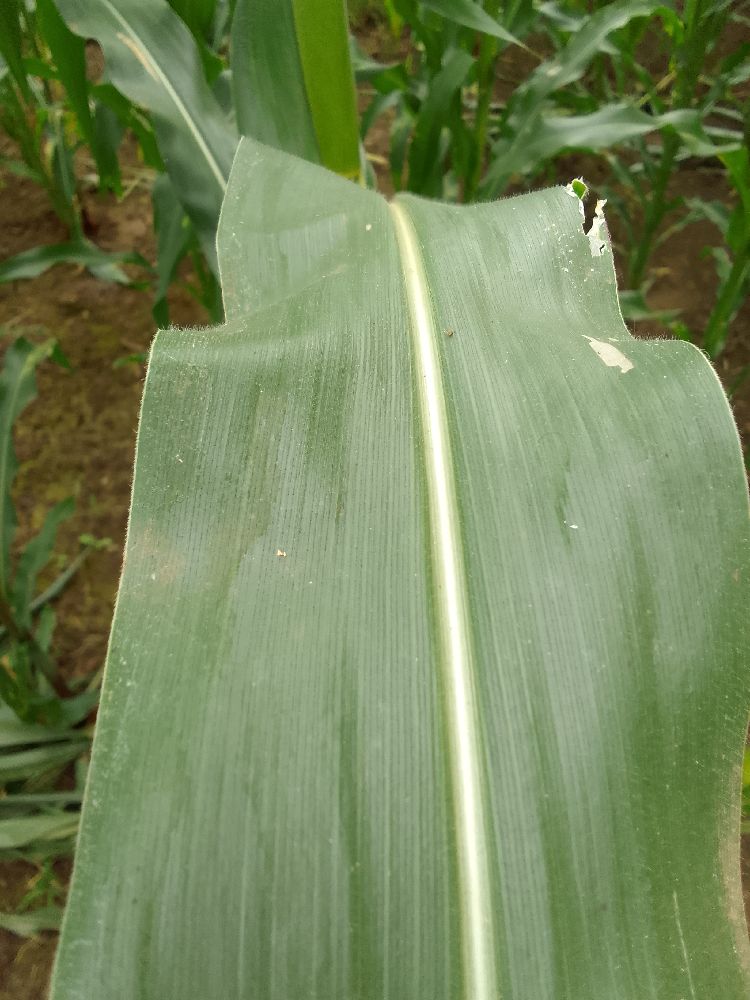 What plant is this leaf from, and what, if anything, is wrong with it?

maize, healthy
